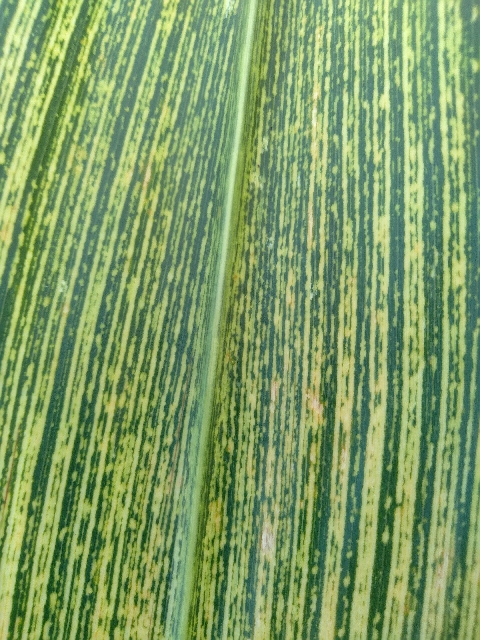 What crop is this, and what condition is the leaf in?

maize, maize streak virus
